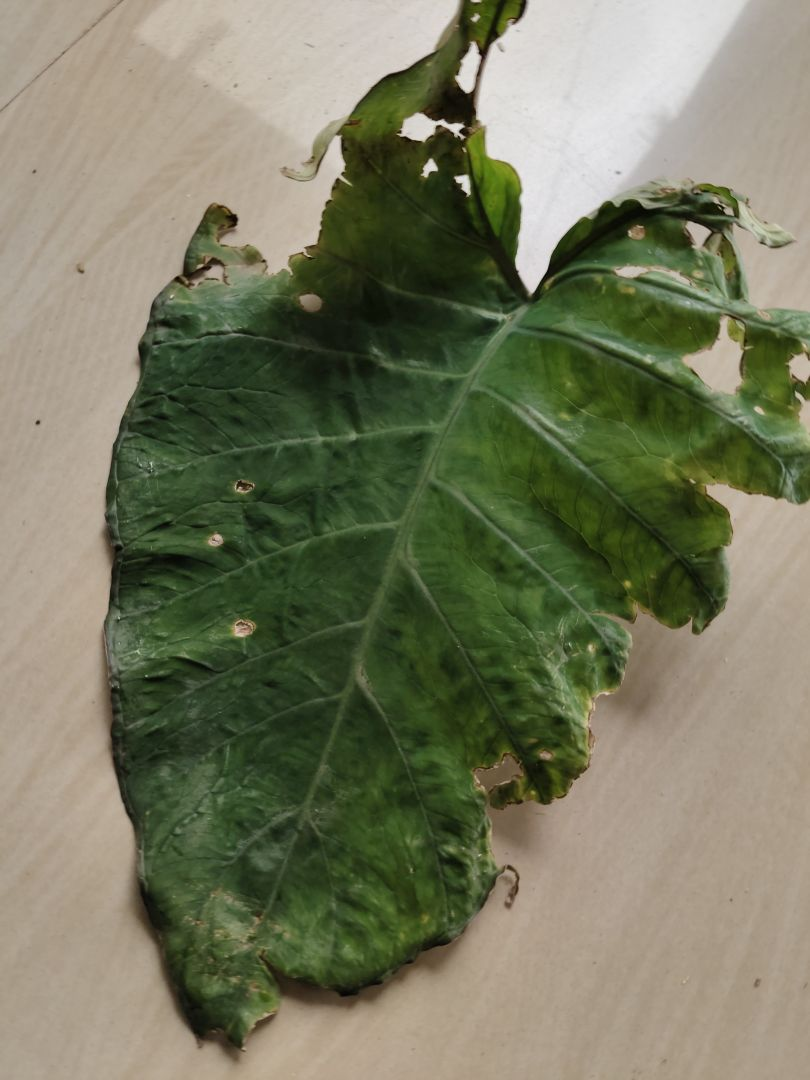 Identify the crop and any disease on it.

taro, leaf blight
